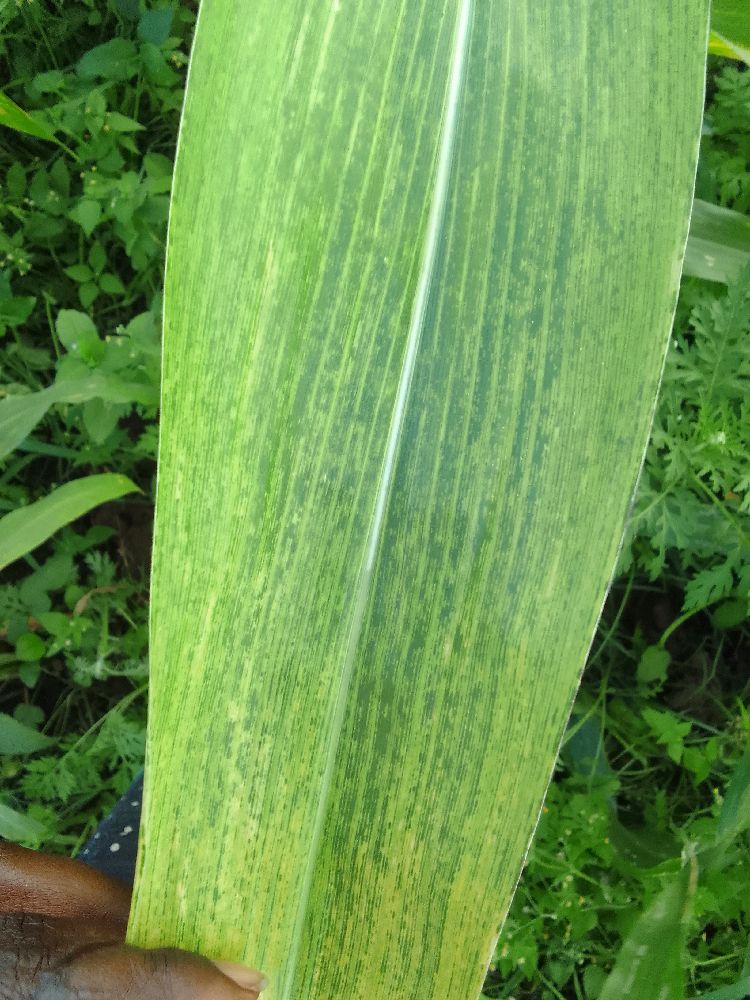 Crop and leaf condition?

maize, maize lethal necrosis
